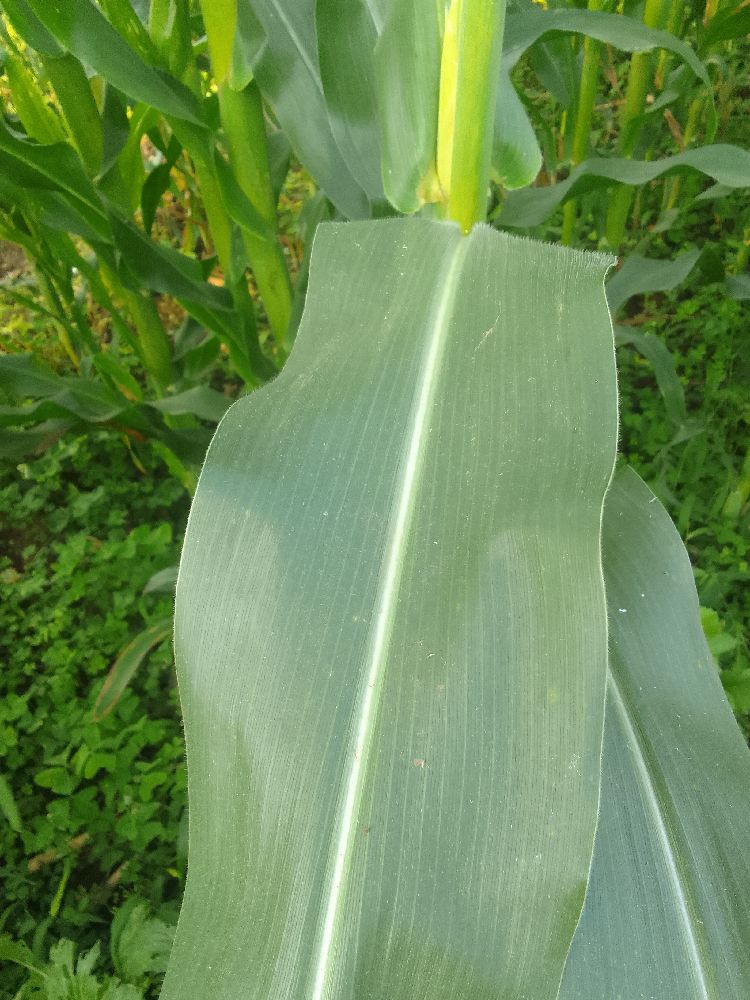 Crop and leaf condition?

maize, healthy
